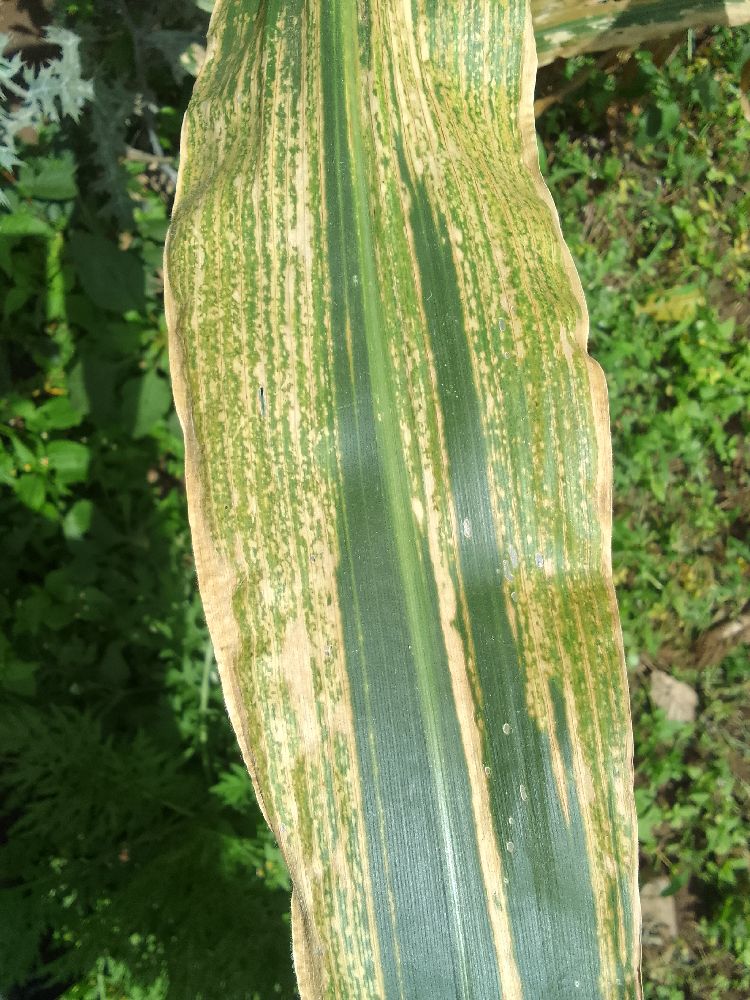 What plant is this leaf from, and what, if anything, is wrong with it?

maize, maize lethal necrosis
